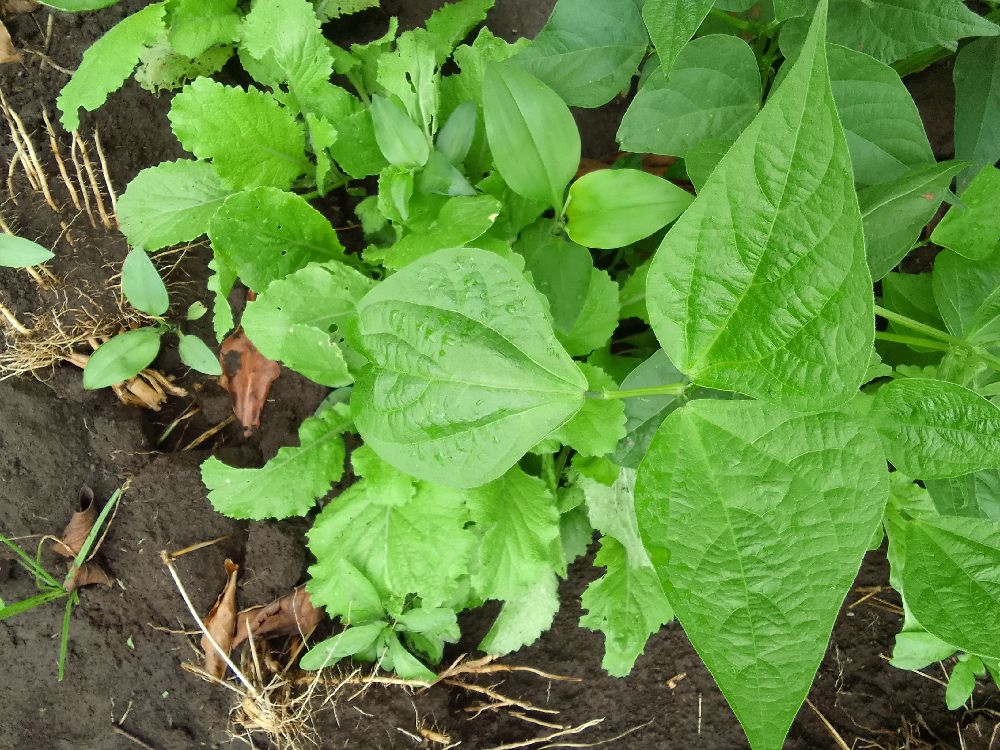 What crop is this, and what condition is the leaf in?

common bean, healthy
